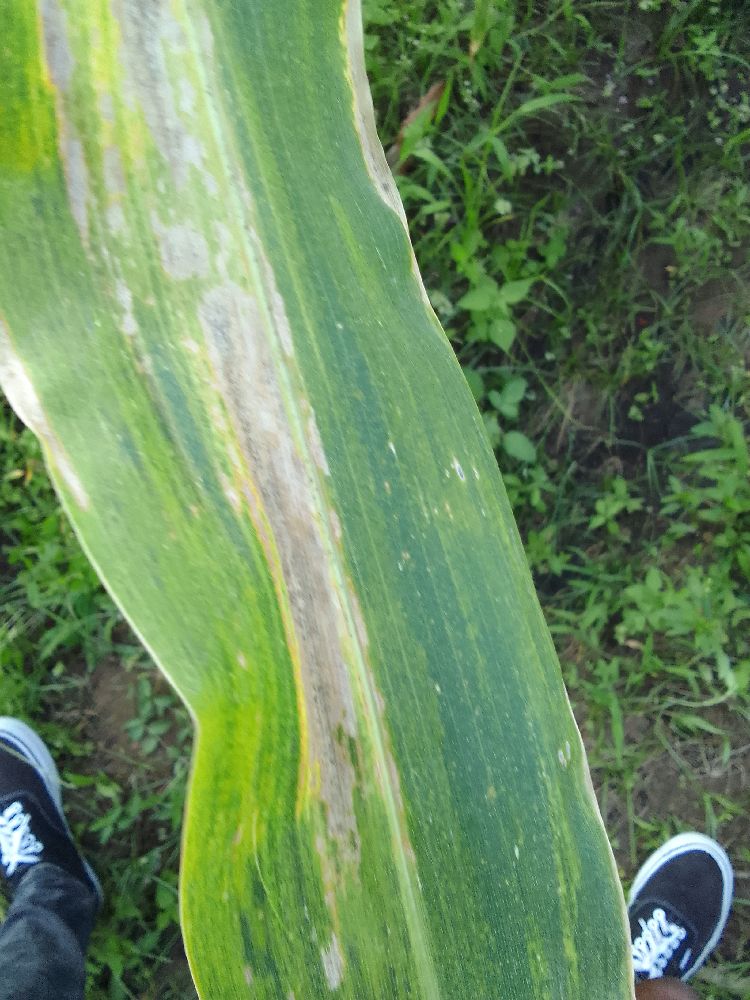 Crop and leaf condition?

maize, maize lethal necrosis
